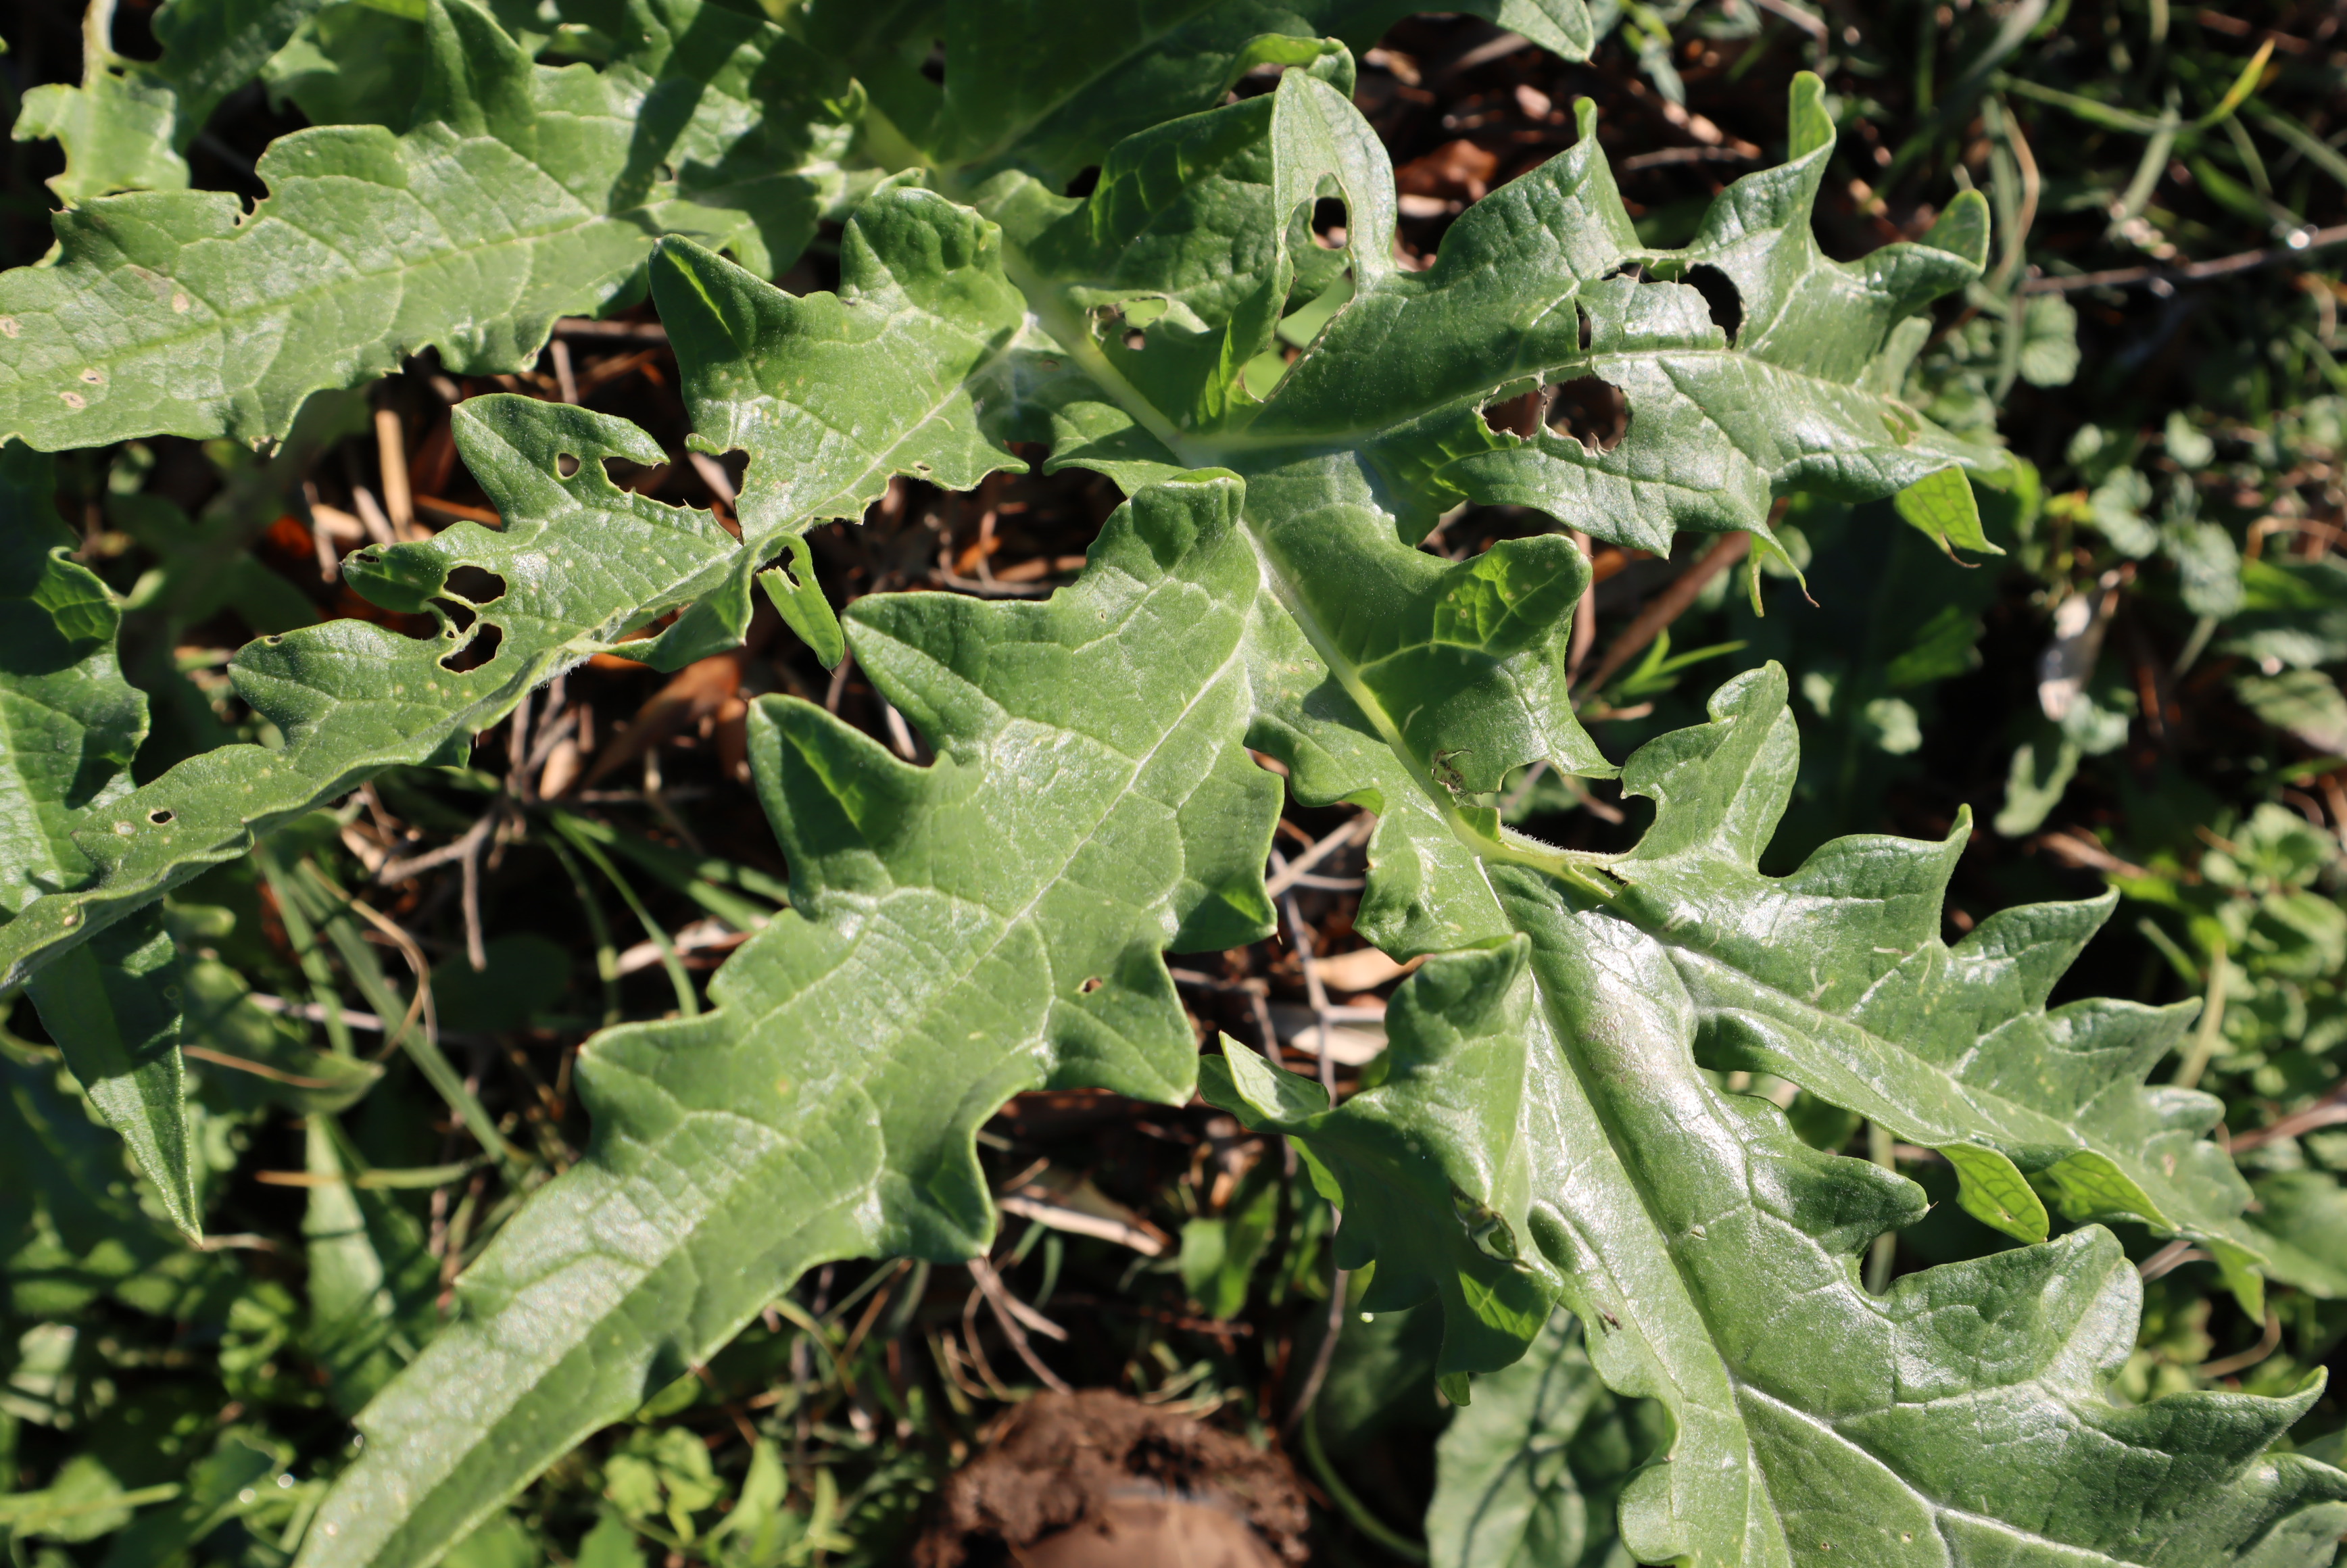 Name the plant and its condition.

artichoke, sphaeroderma testaceum
